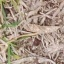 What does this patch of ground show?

grass
